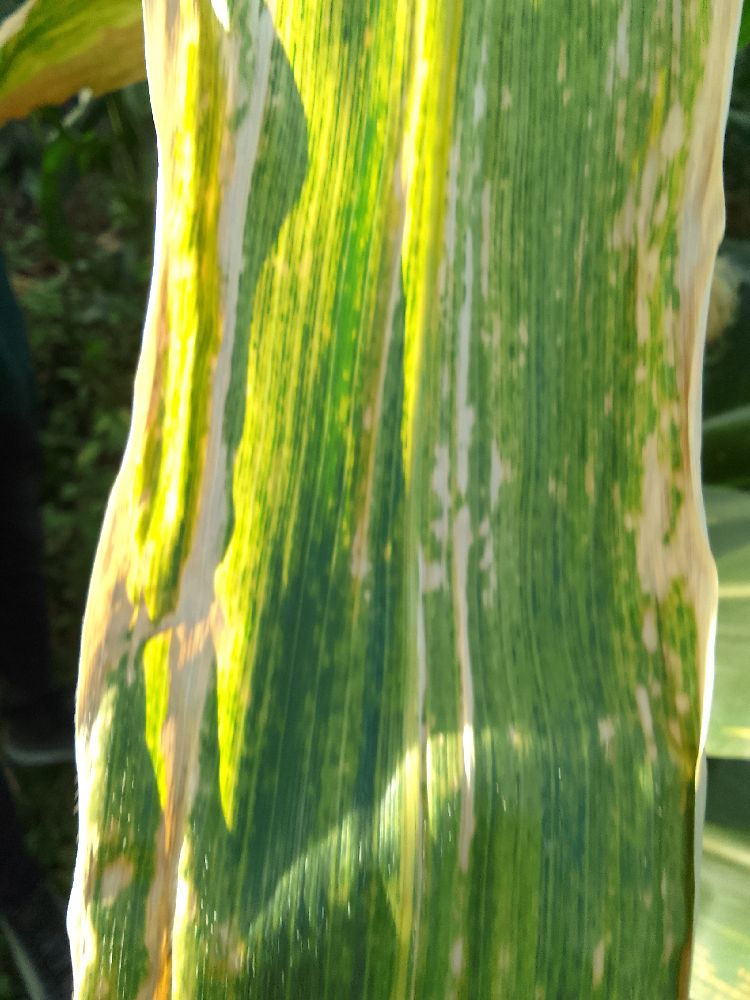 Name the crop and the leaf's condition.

maize, maize lethal necrosis
